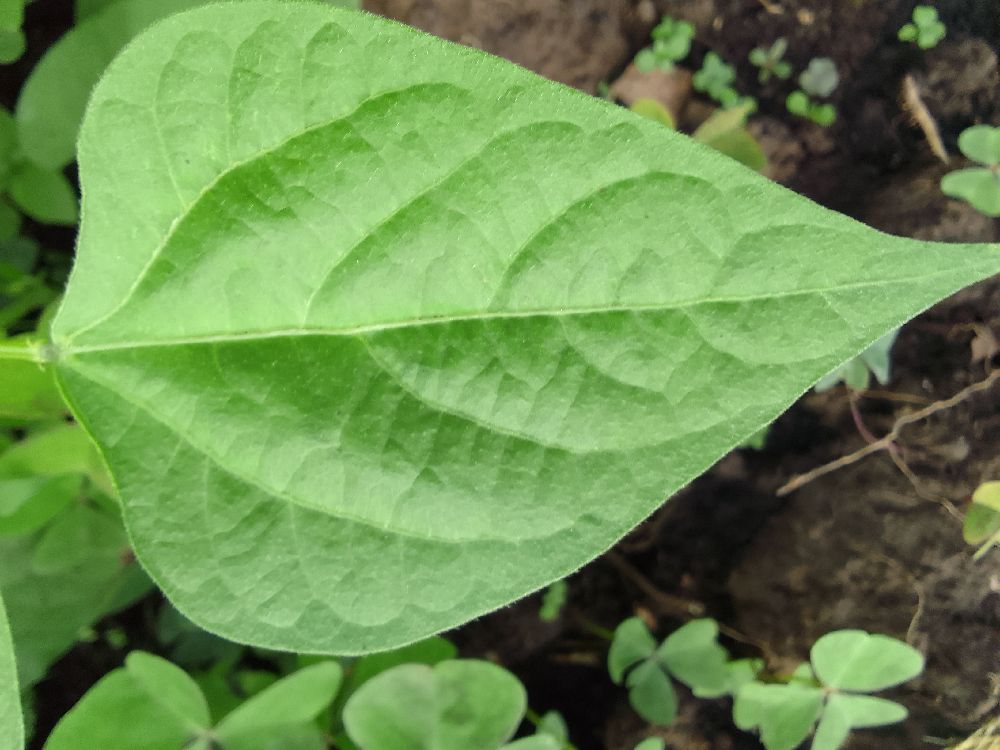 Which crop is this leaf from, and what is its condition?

common bean, healthy
